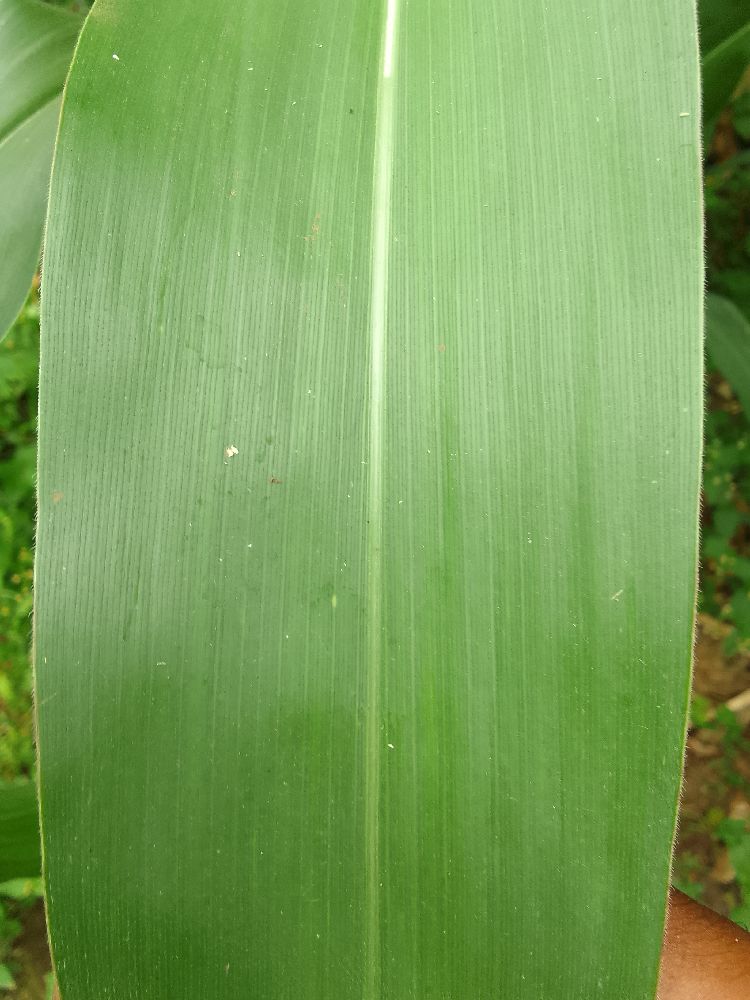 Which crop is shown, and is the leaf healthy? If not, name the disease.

maize, healthy
